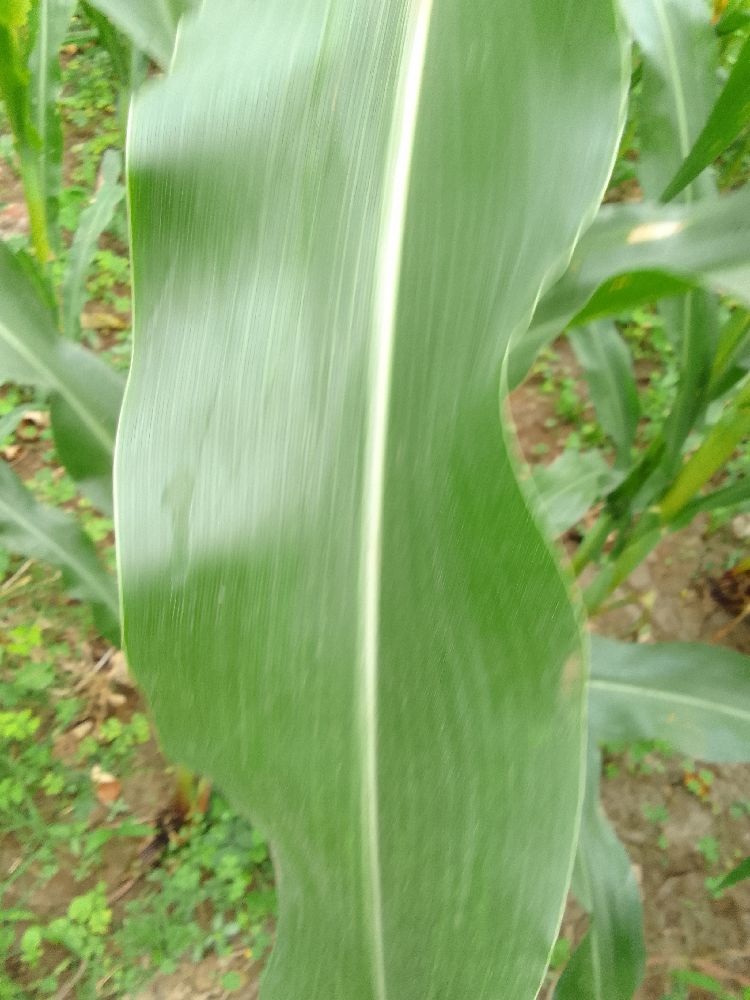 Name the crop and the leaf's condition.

maize, healthy
